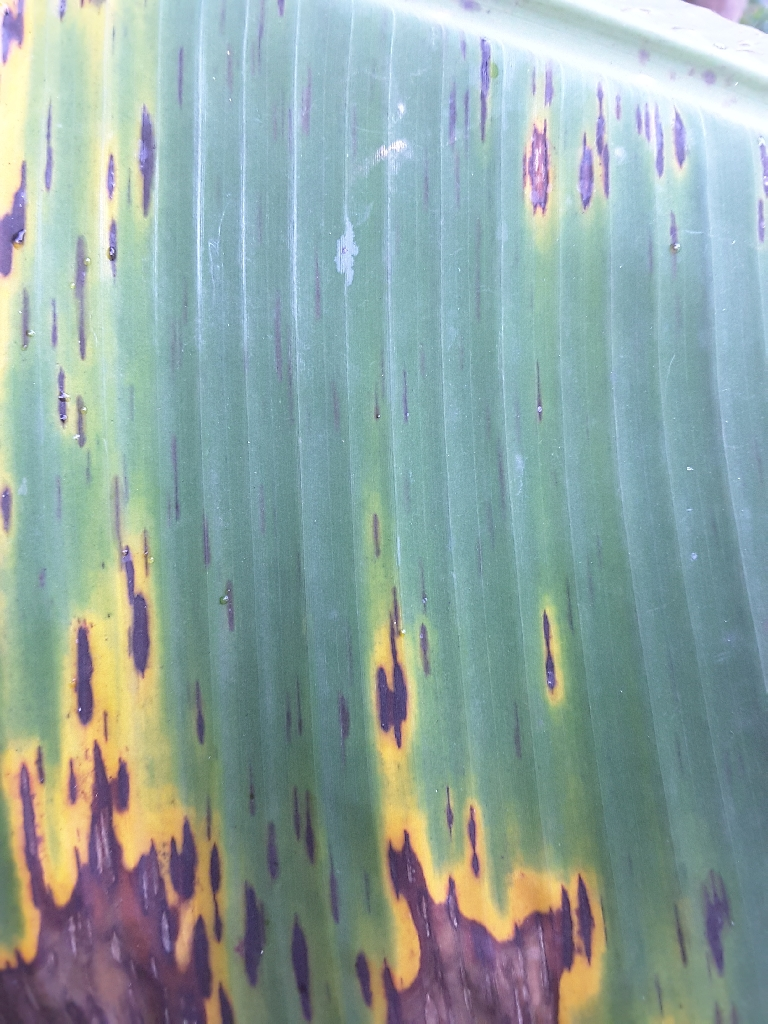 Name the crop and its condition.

banana, black sigatoka
